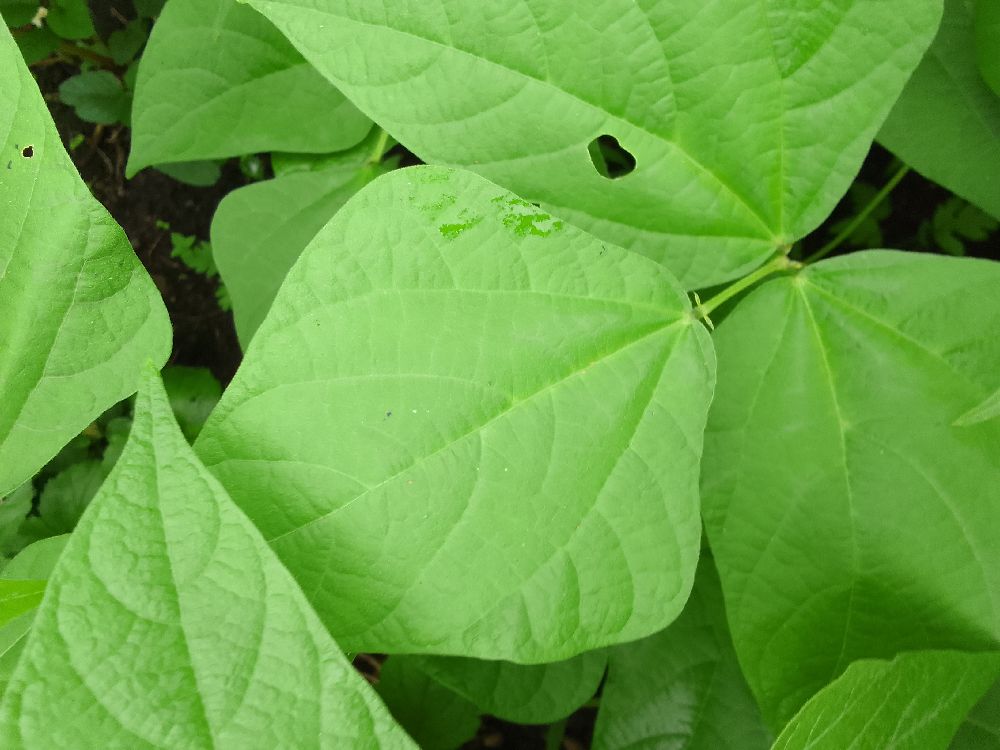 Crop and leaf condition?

common bean, healthy
